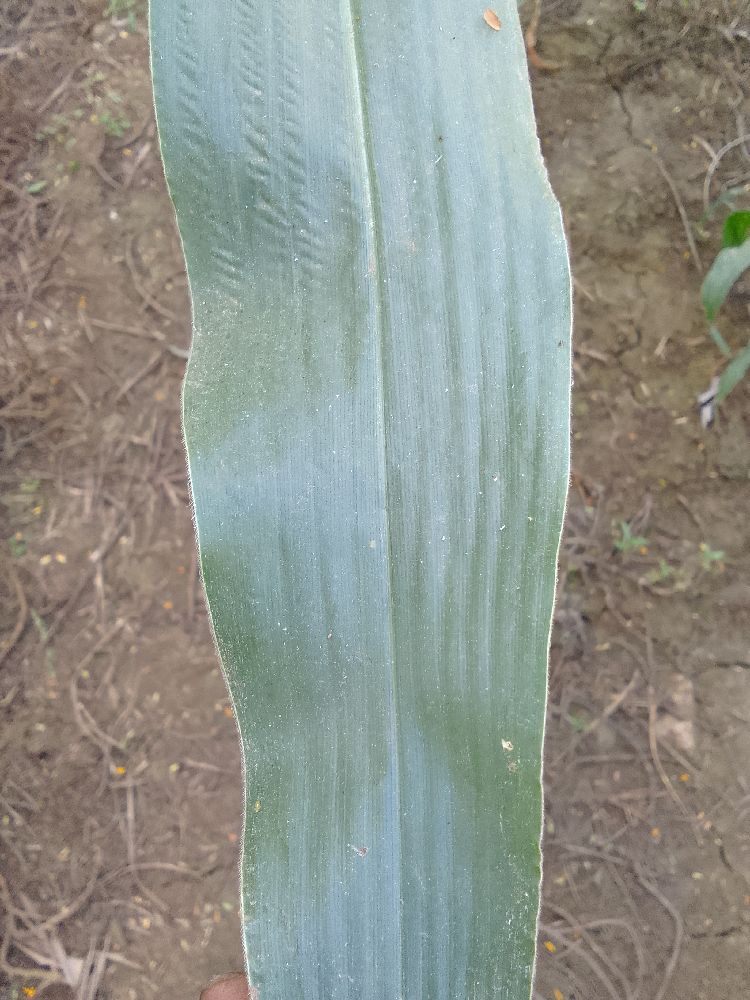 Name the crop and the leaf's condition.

maize, healthy
